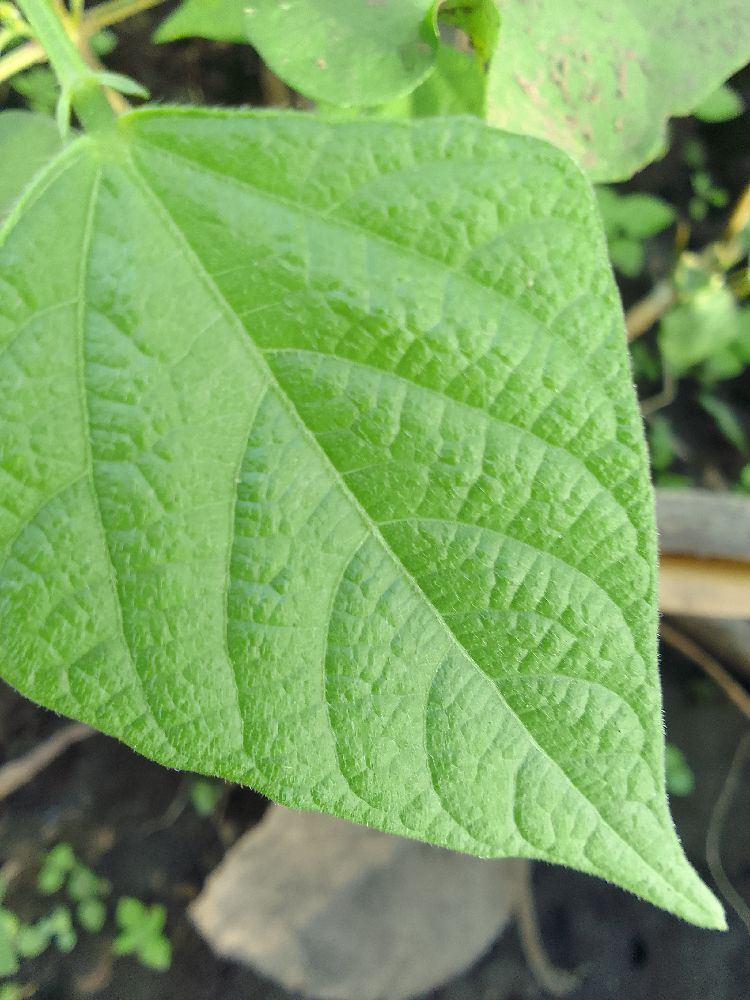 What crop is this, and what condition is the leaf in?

common bean, healthy
